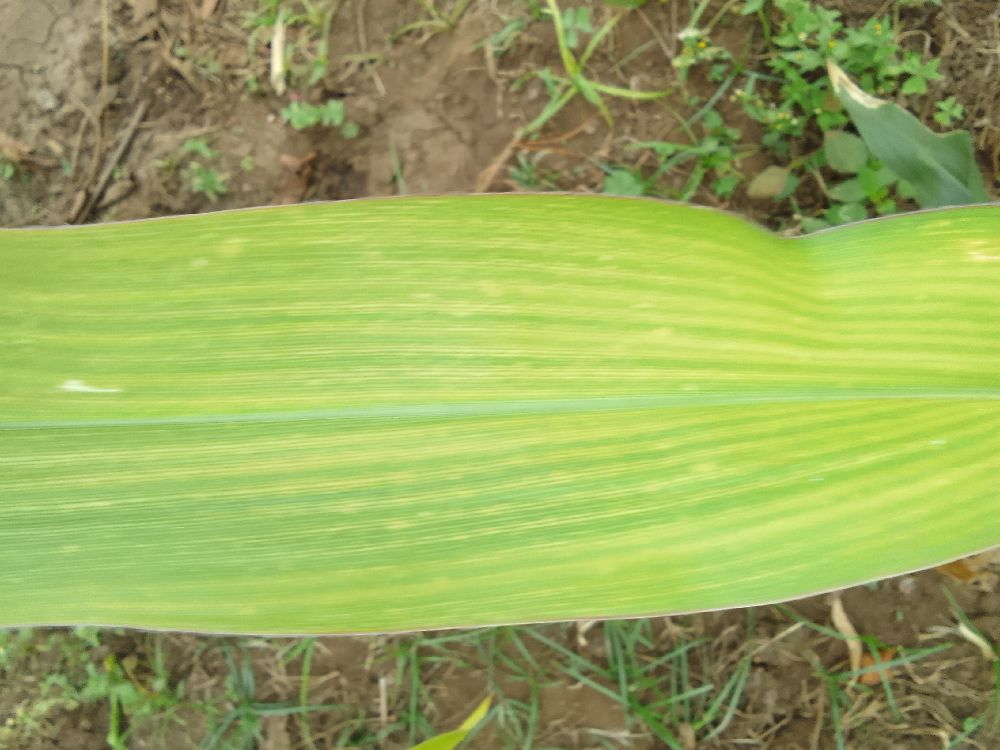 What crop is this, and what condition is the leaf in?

maize, maize lethal necrosis
